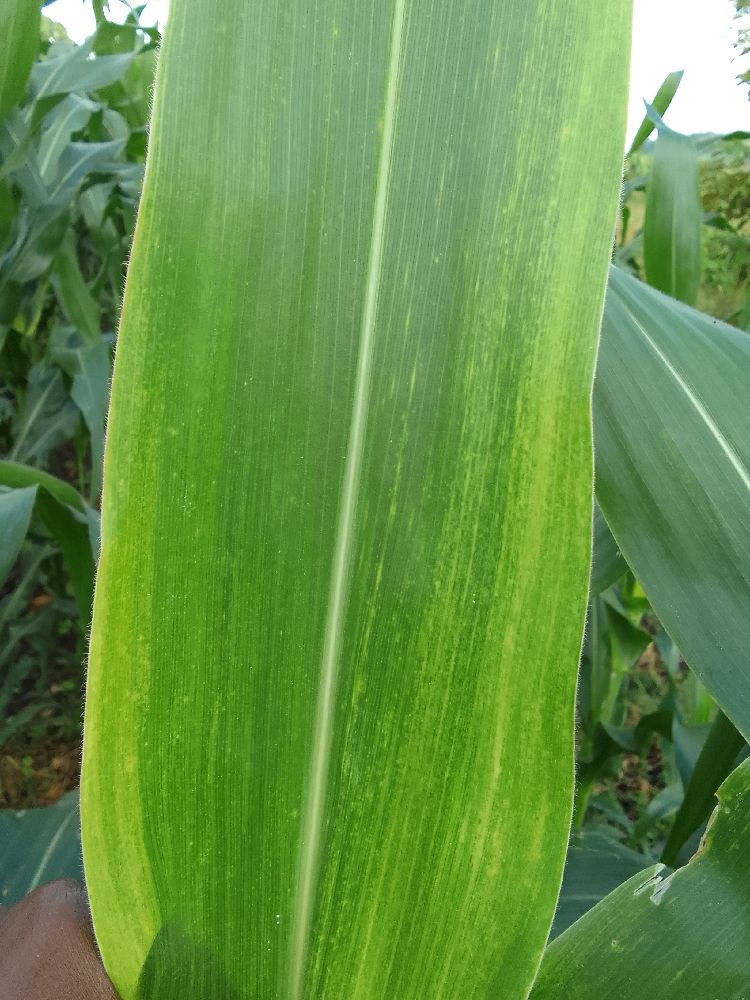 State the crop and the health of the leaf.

maize, maize lethal necrosis
